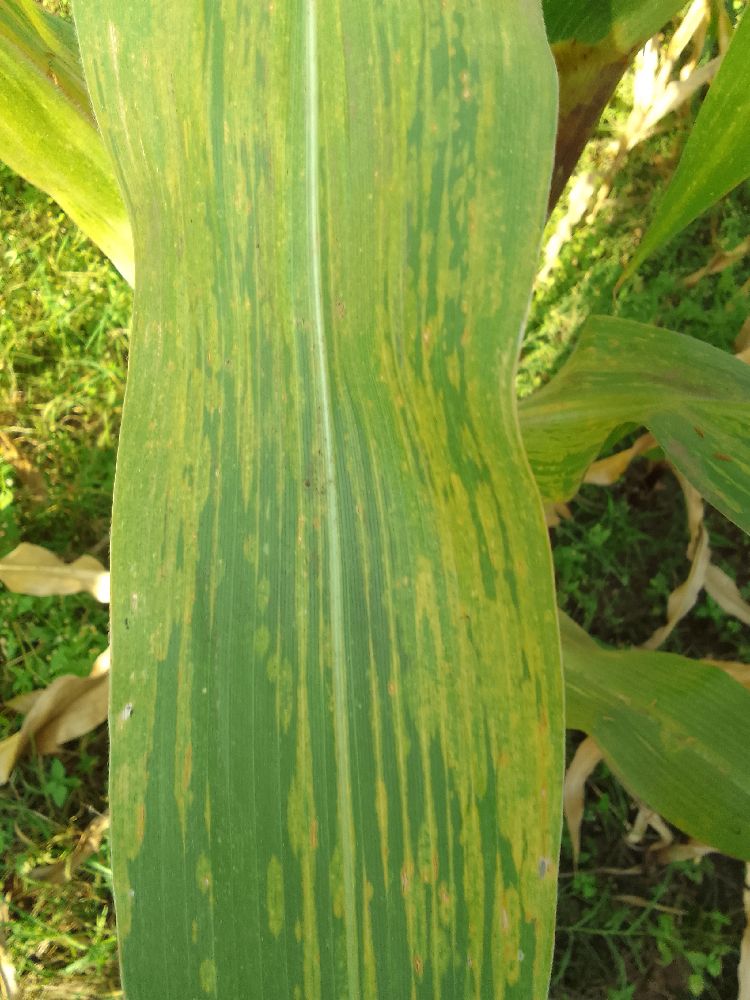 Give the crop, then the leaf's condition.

maize, maize lethal necrosis
